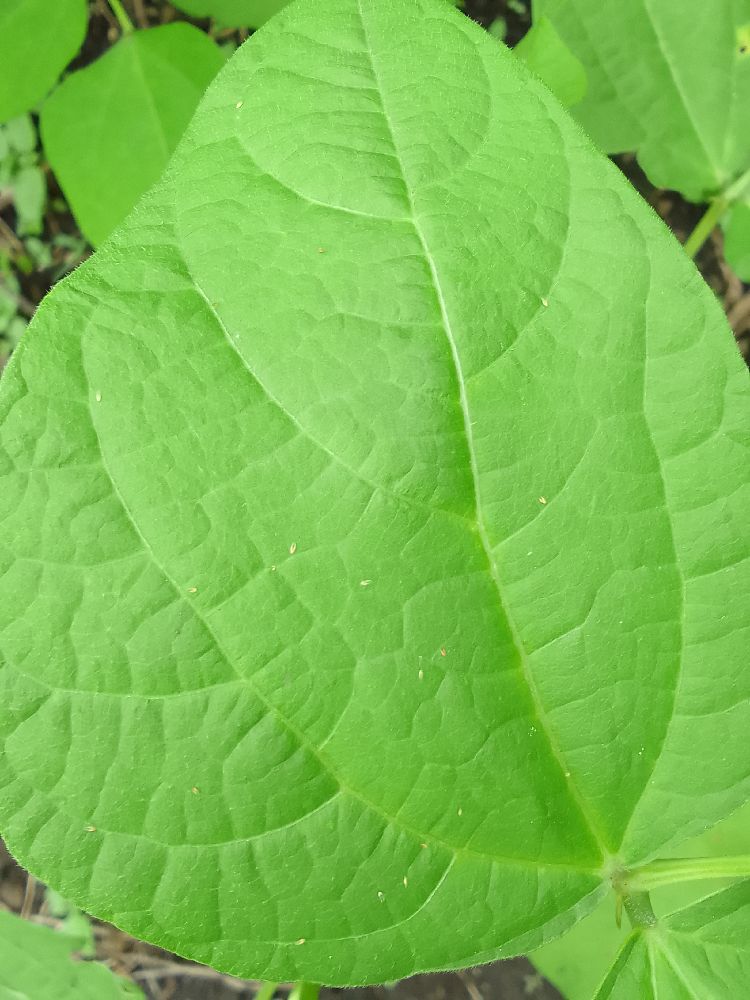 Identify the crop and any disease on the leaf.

common bean, healthy
